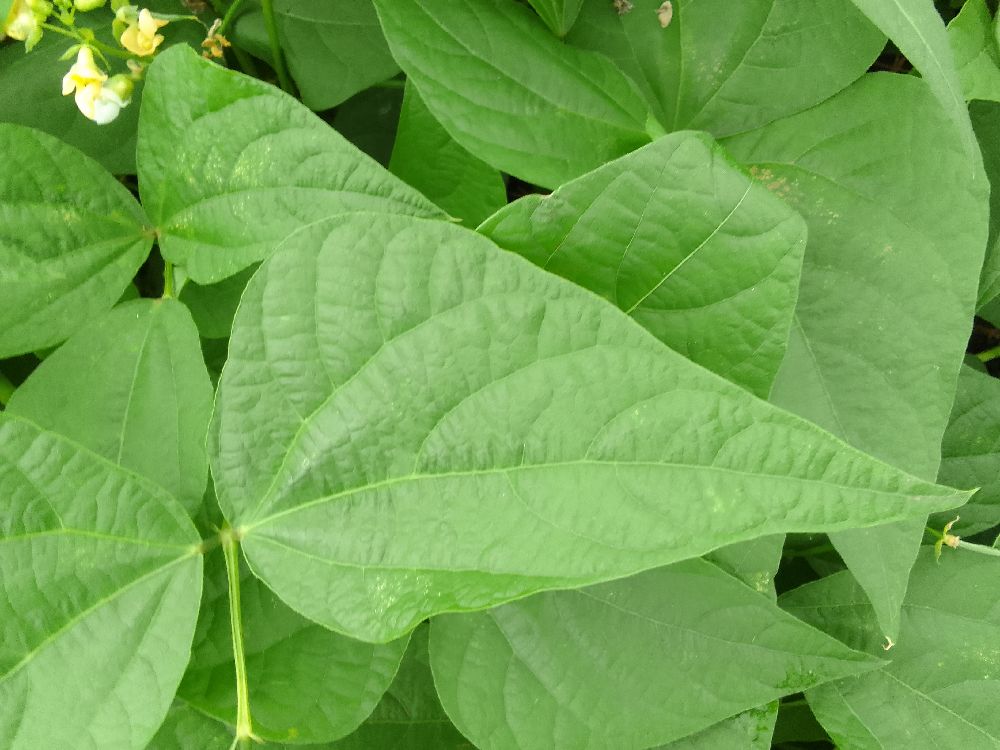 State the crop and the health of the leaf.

common bean, healthy
